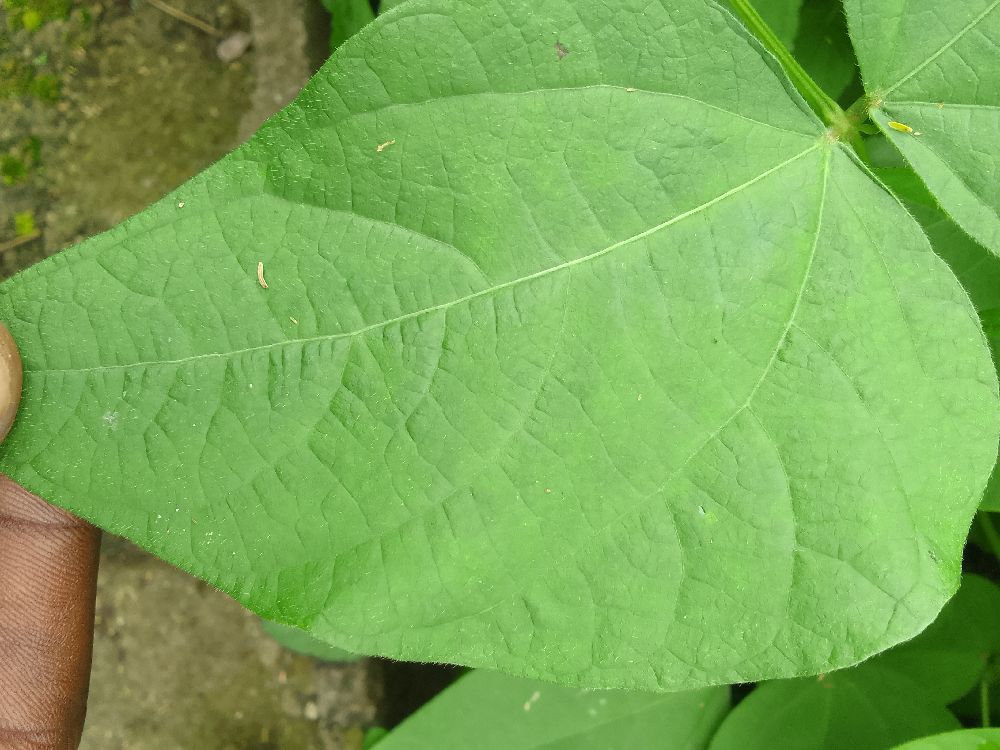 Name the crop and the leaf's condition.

common bean, healthy
